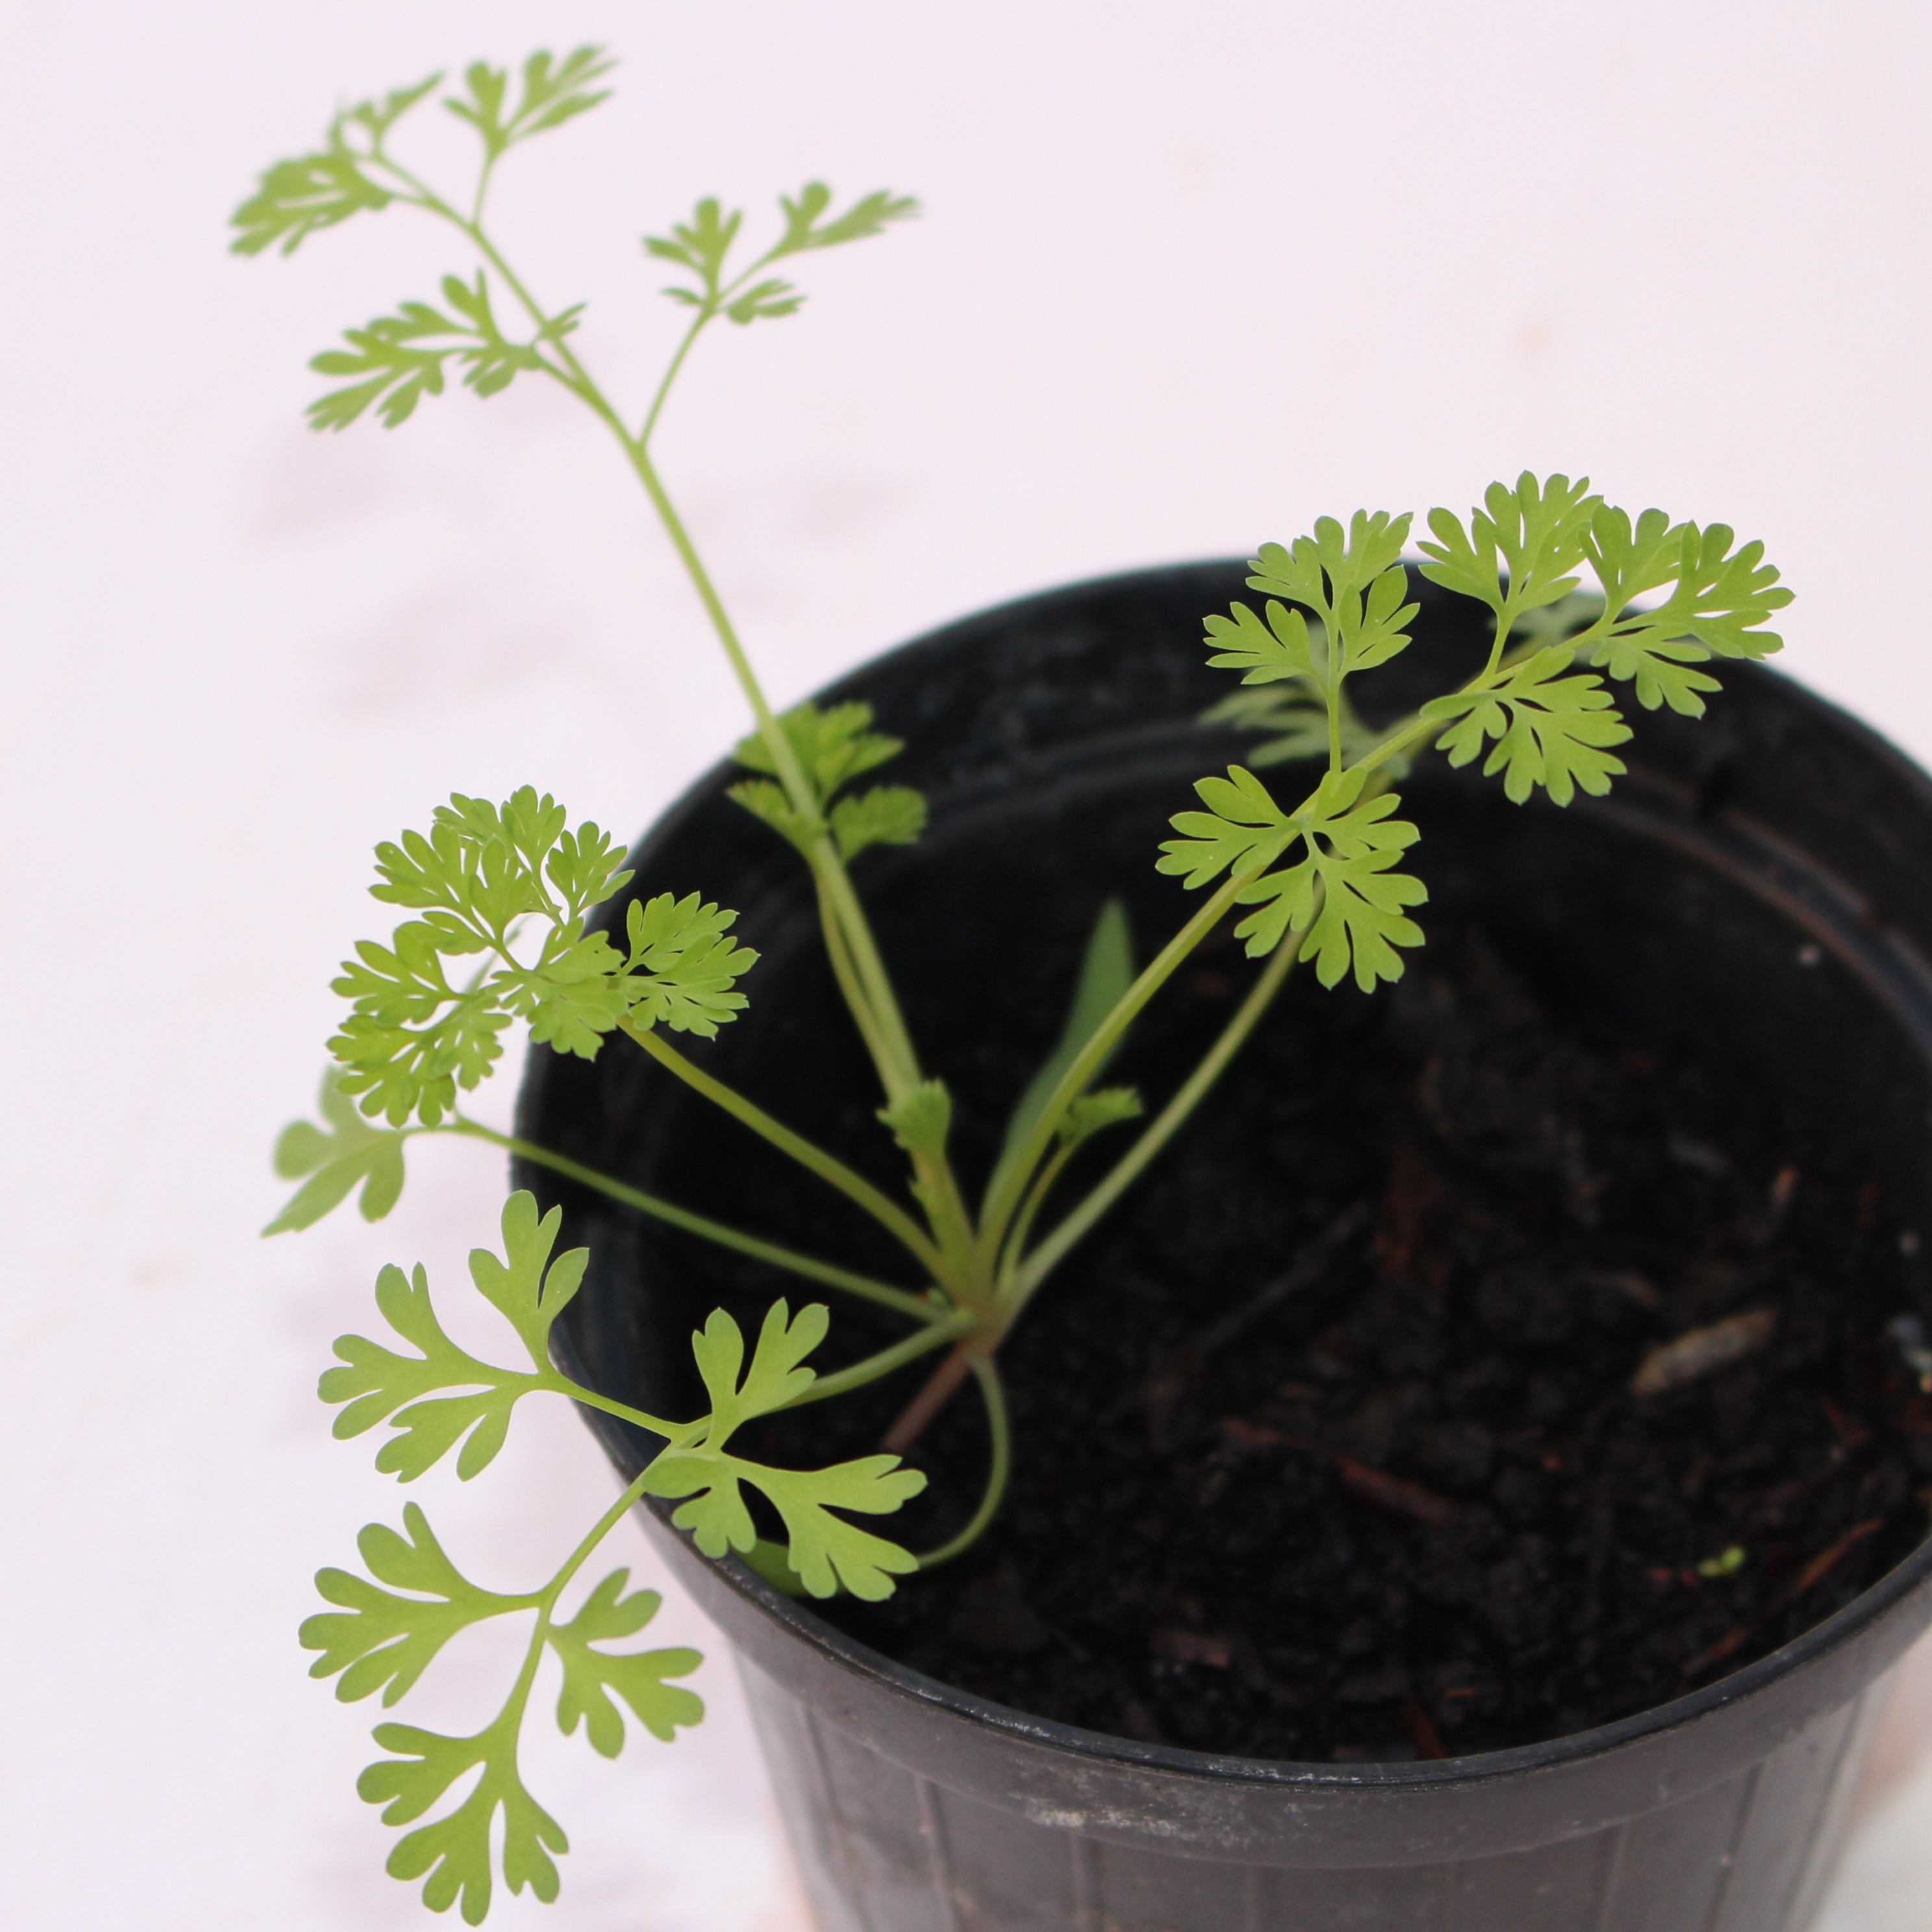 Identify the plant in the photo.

Fumaria officinalis
